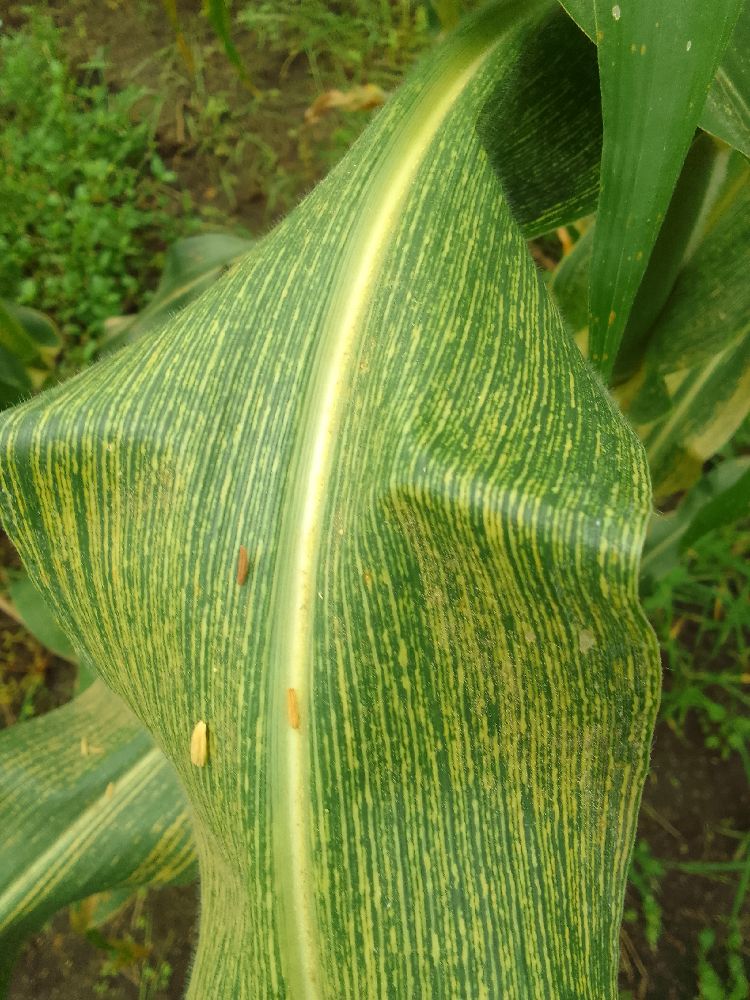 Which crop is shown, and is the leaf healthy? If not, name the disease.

maize, maize streak virus
